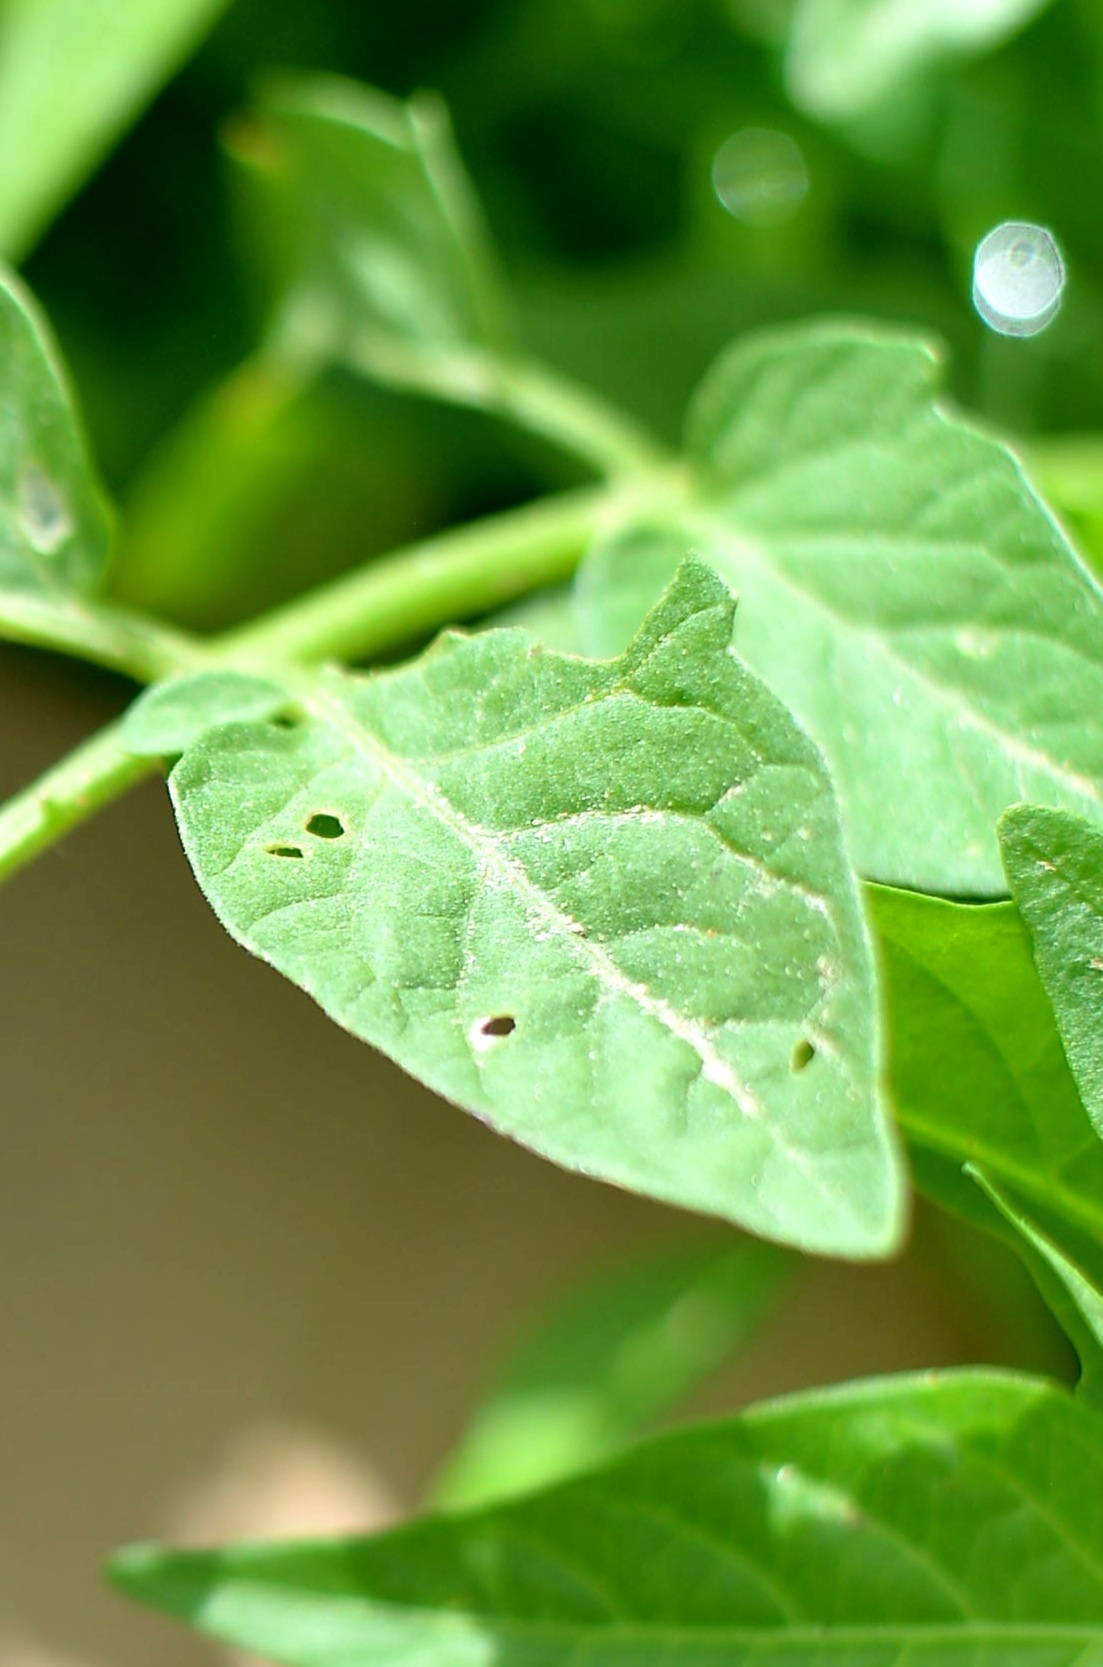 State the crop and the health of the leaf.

tomato, infected
